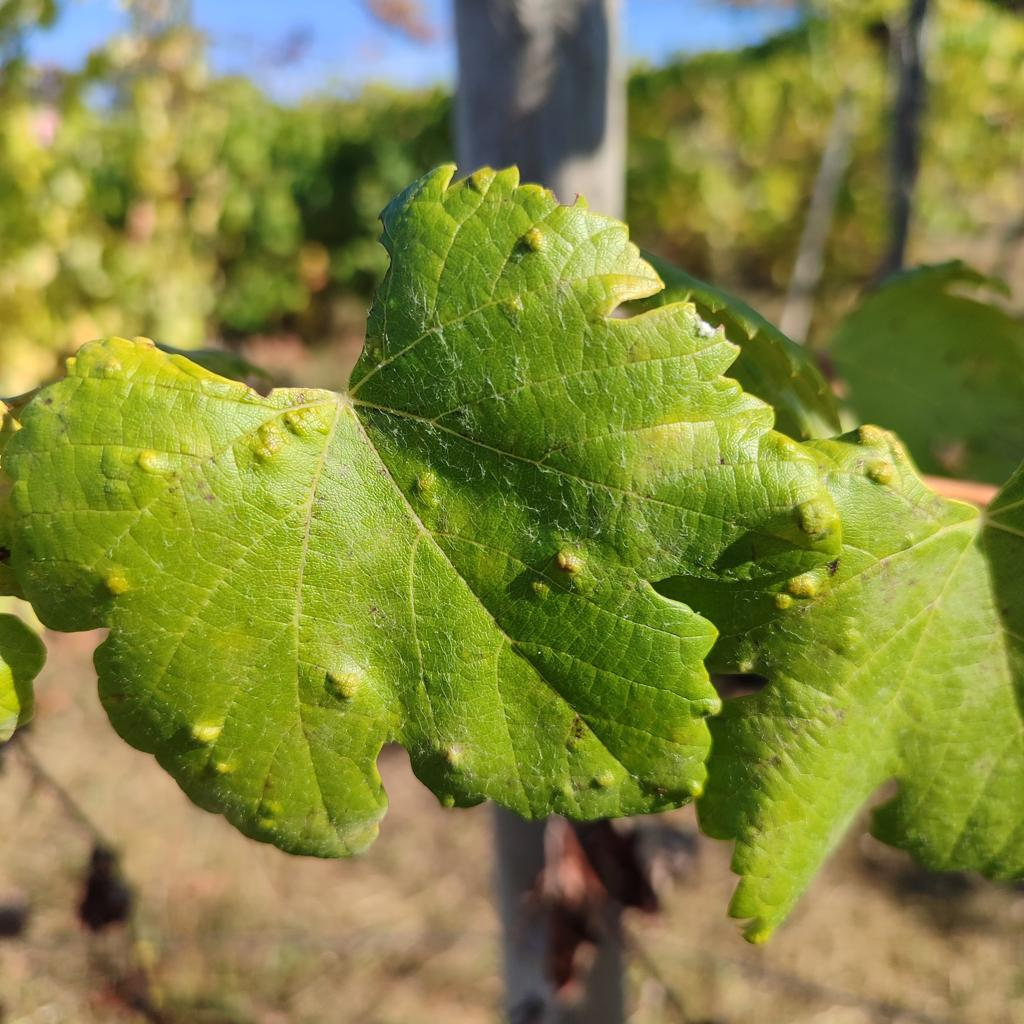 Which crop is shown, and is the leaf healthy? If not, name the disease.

grapevine, erineum mite
